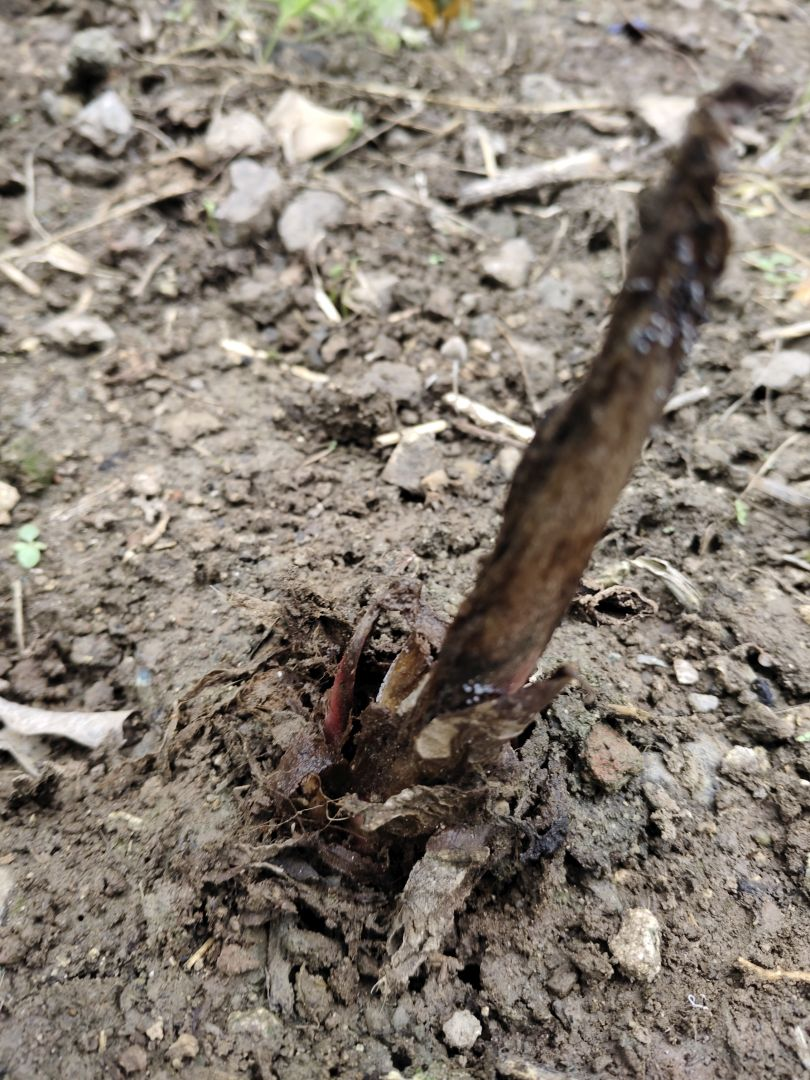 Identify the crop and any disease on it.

taro, root rot
